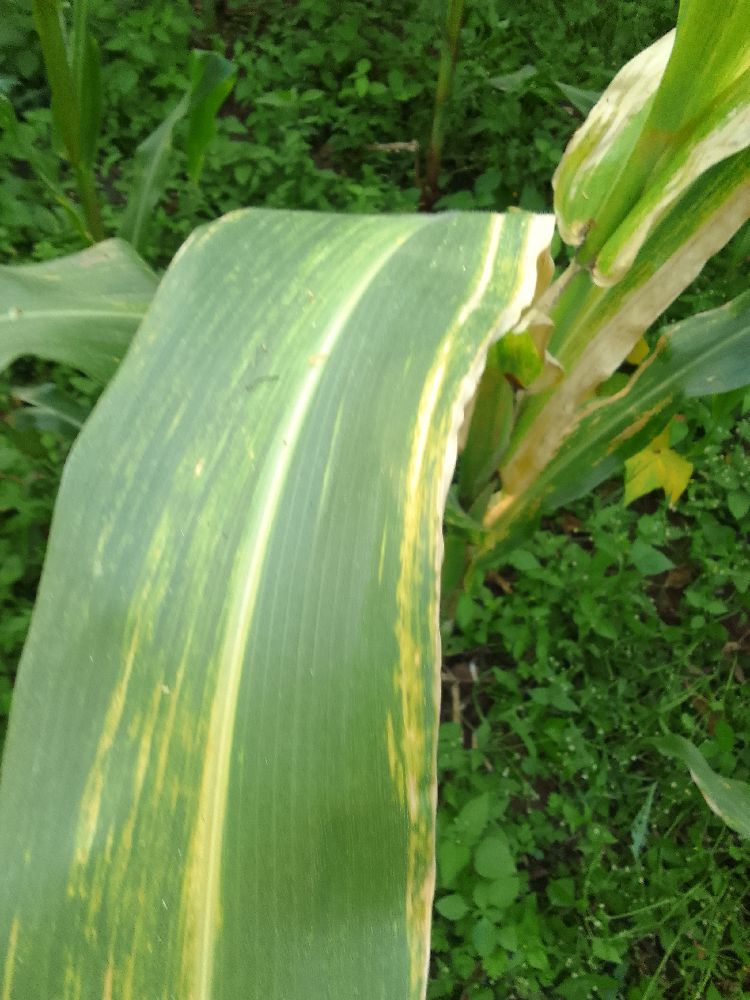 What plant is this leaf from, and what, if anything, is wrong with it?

maize, maize lethal necrosis
